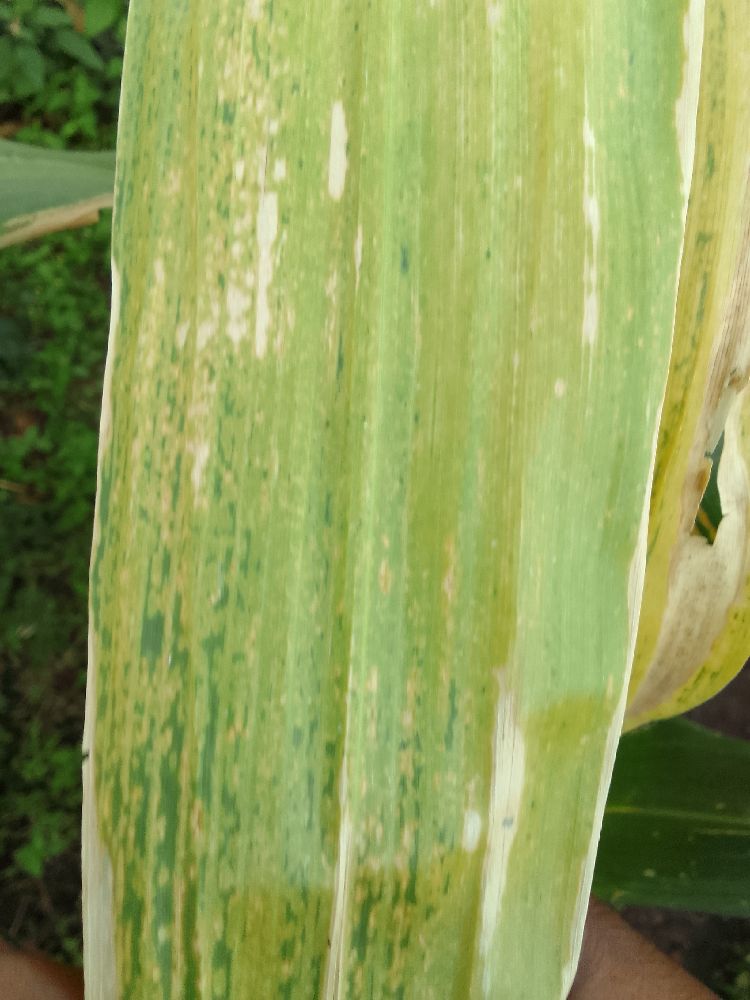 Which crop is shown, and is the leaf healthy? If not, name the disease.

maize, maize lethal necrosis
